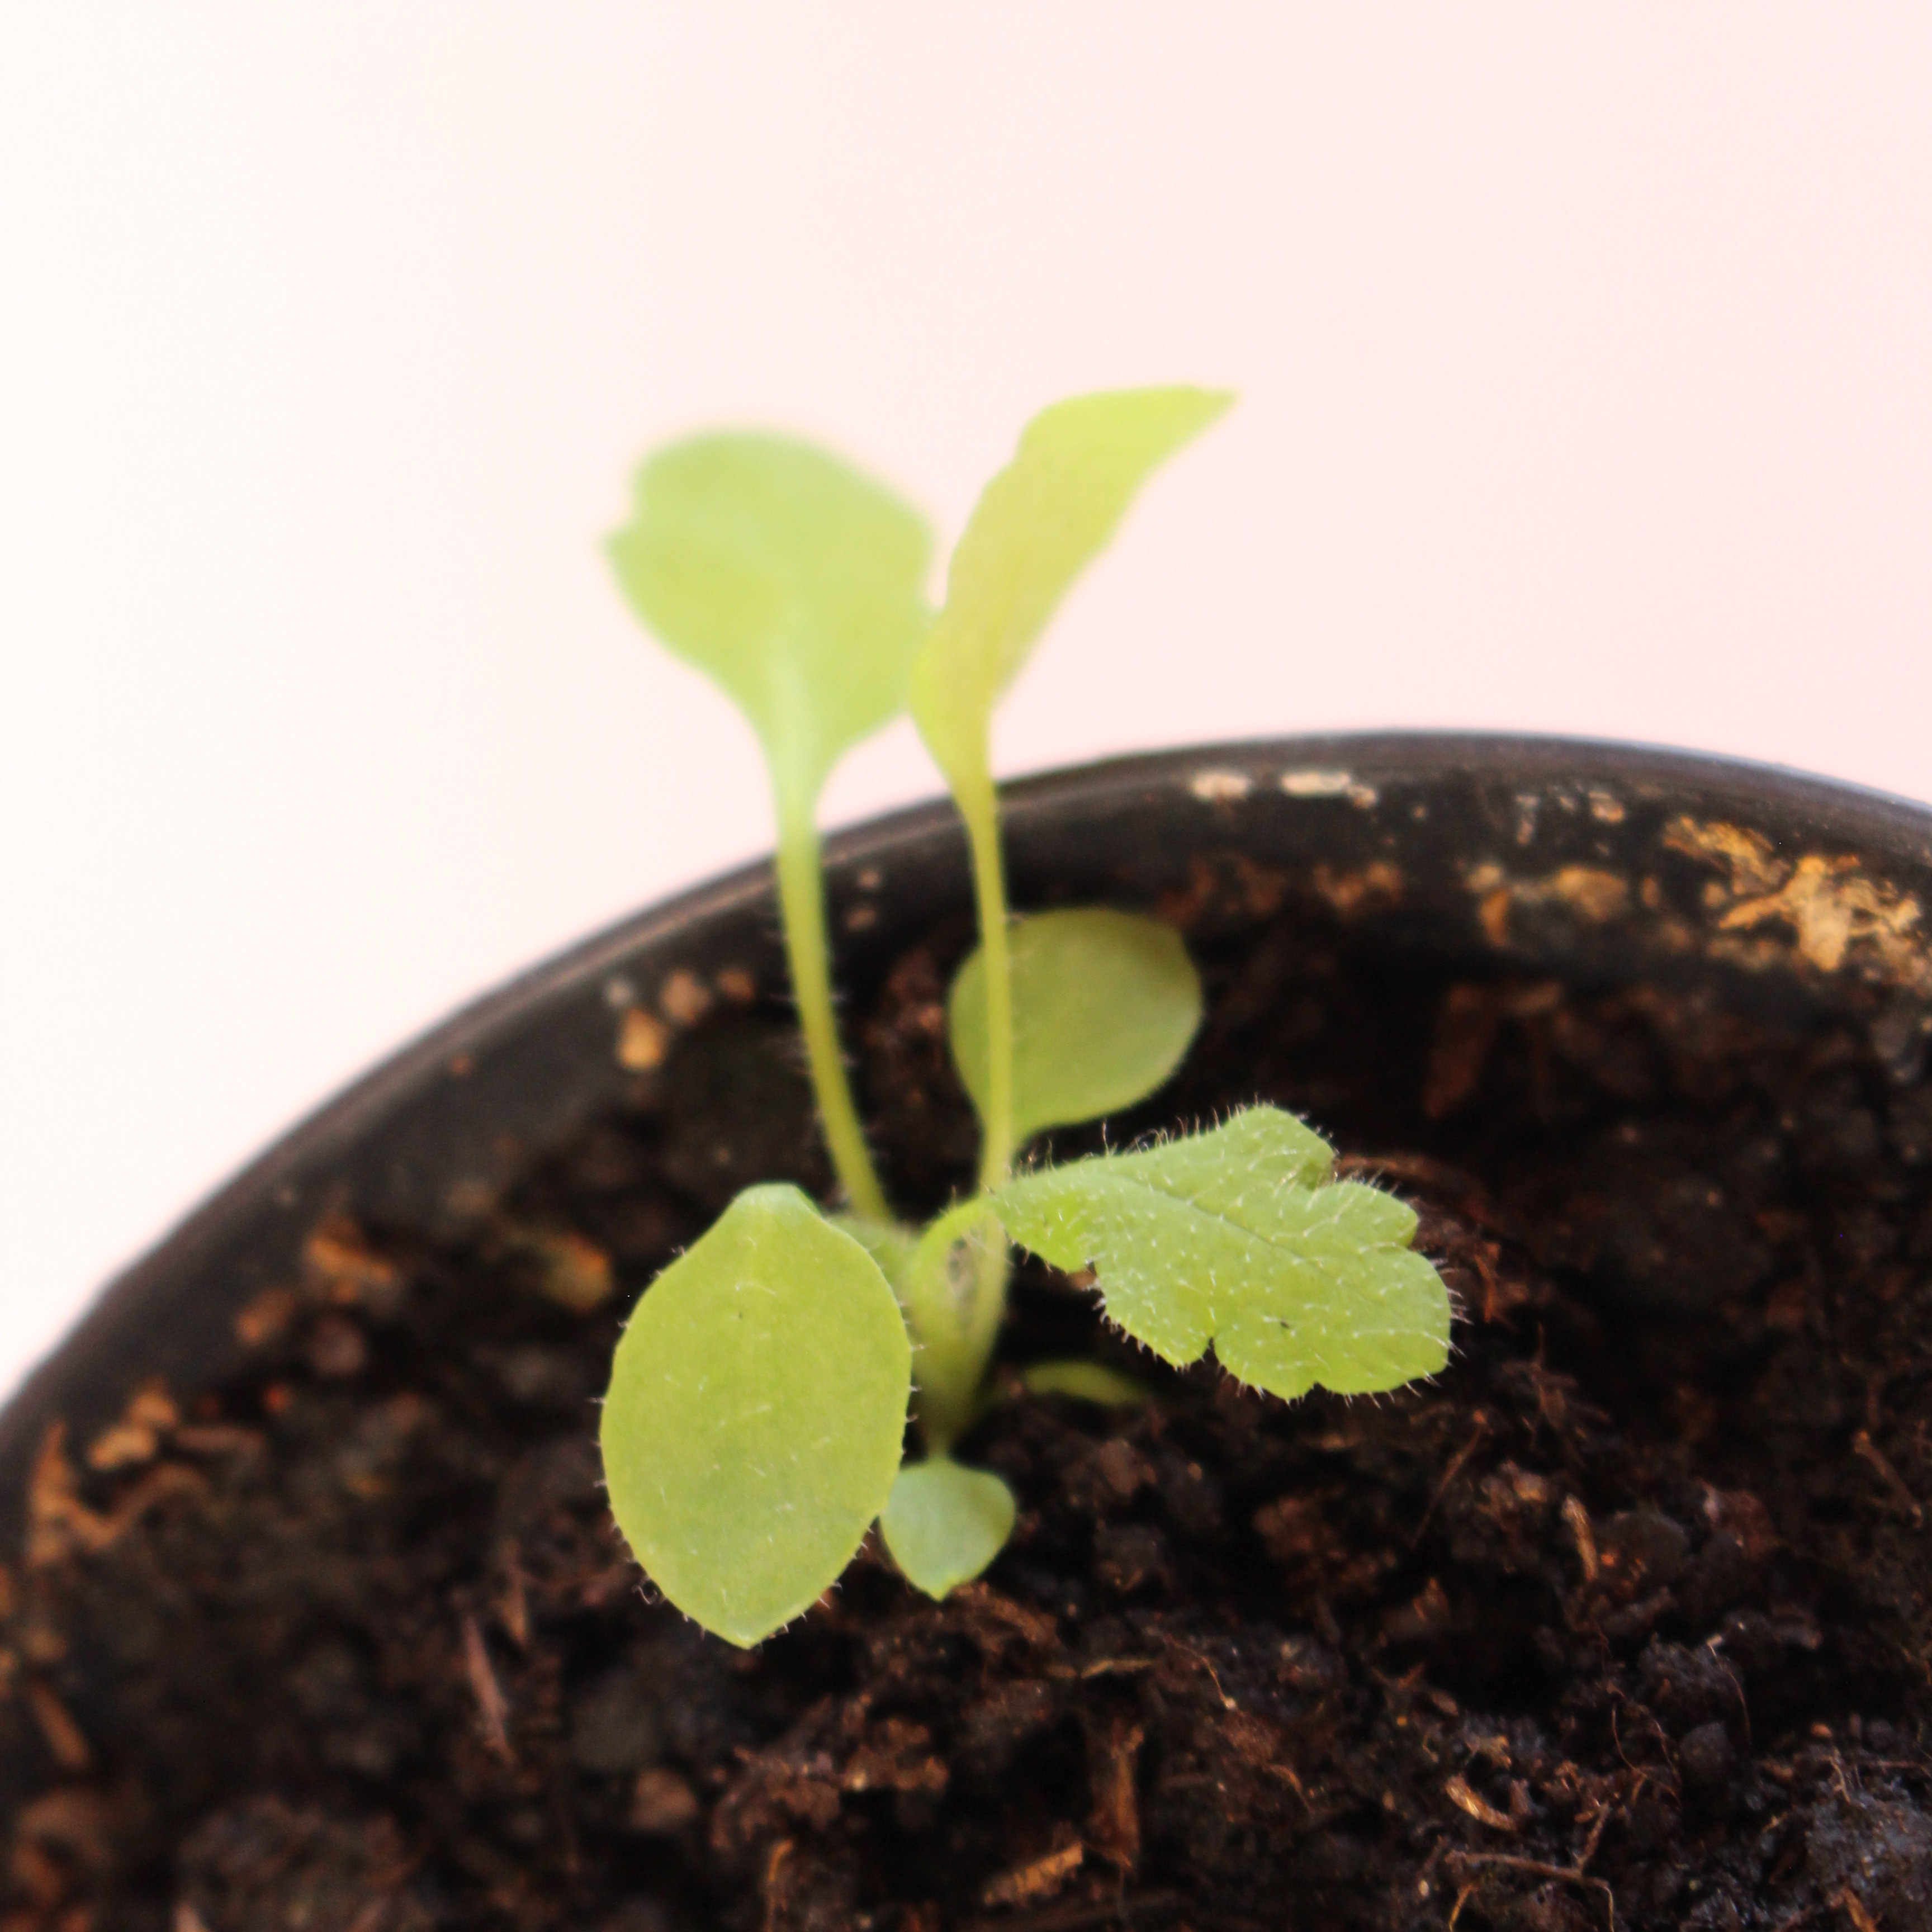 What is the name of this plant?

Papaver rhoeas
